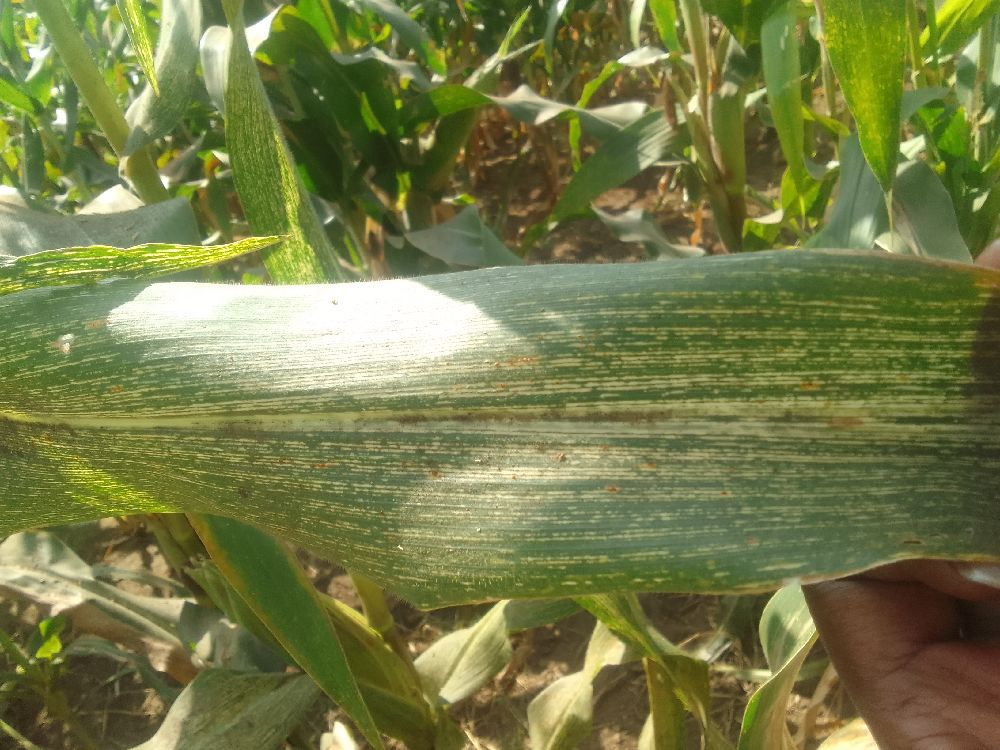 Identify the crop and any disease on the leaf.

maize, maize streak virus
